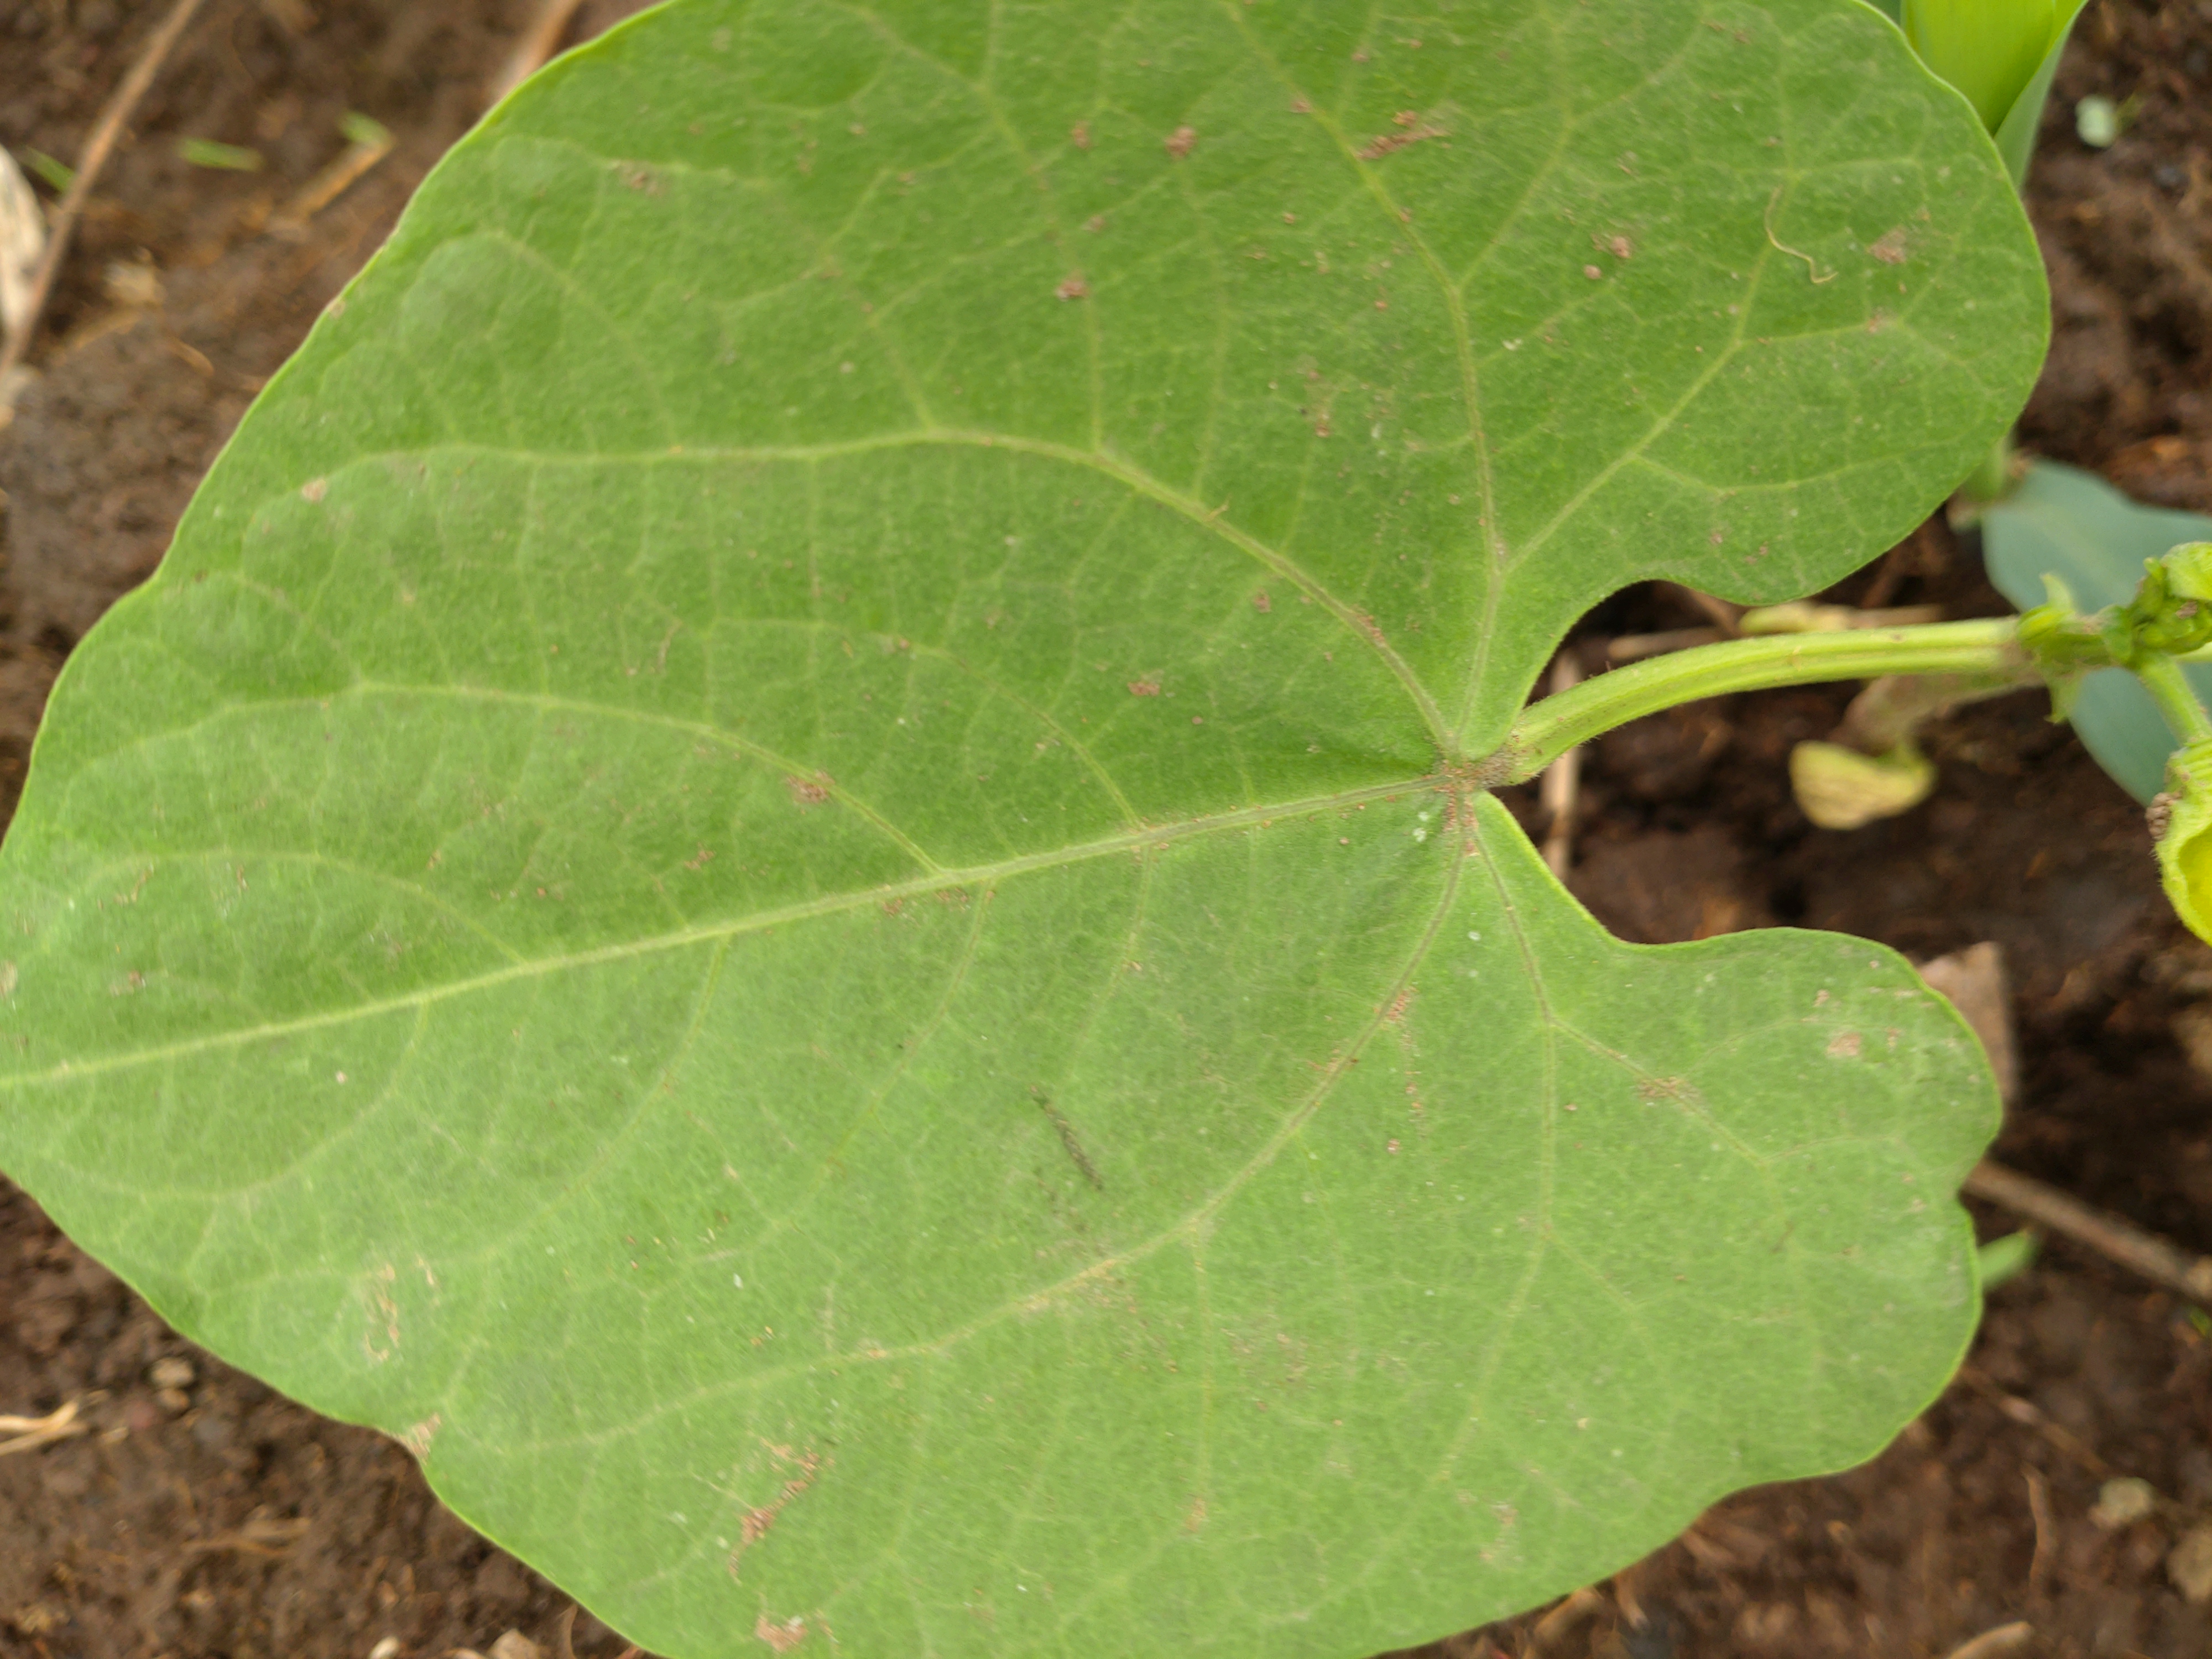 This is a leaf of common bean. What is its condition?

healthy
